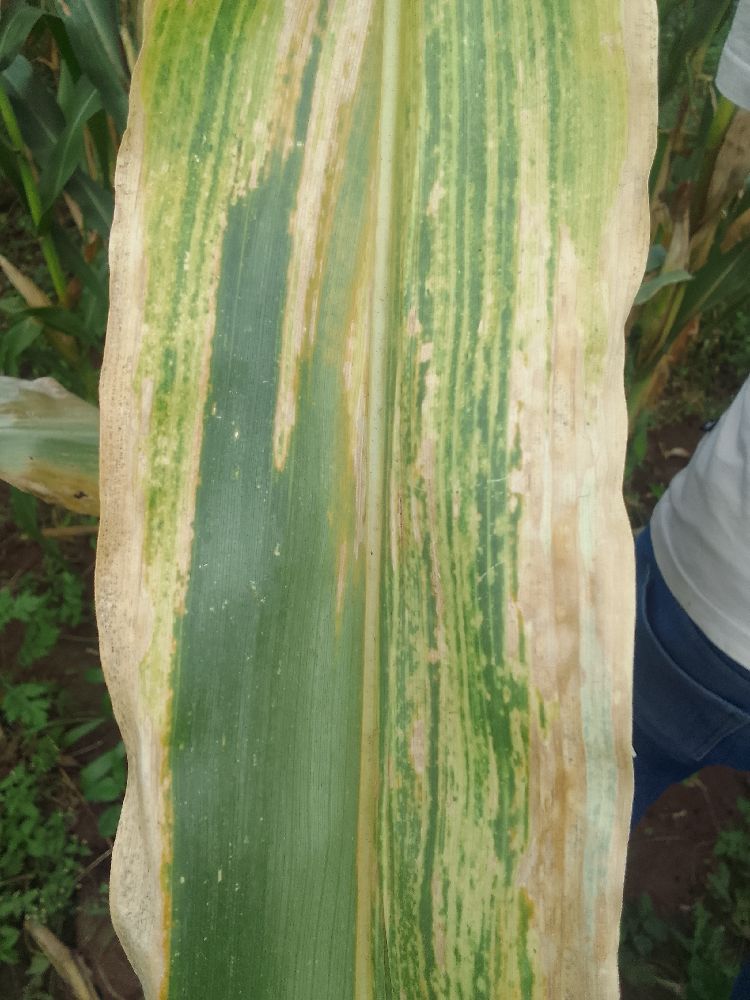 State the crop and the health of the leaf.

maize, maize lethal necrosis
